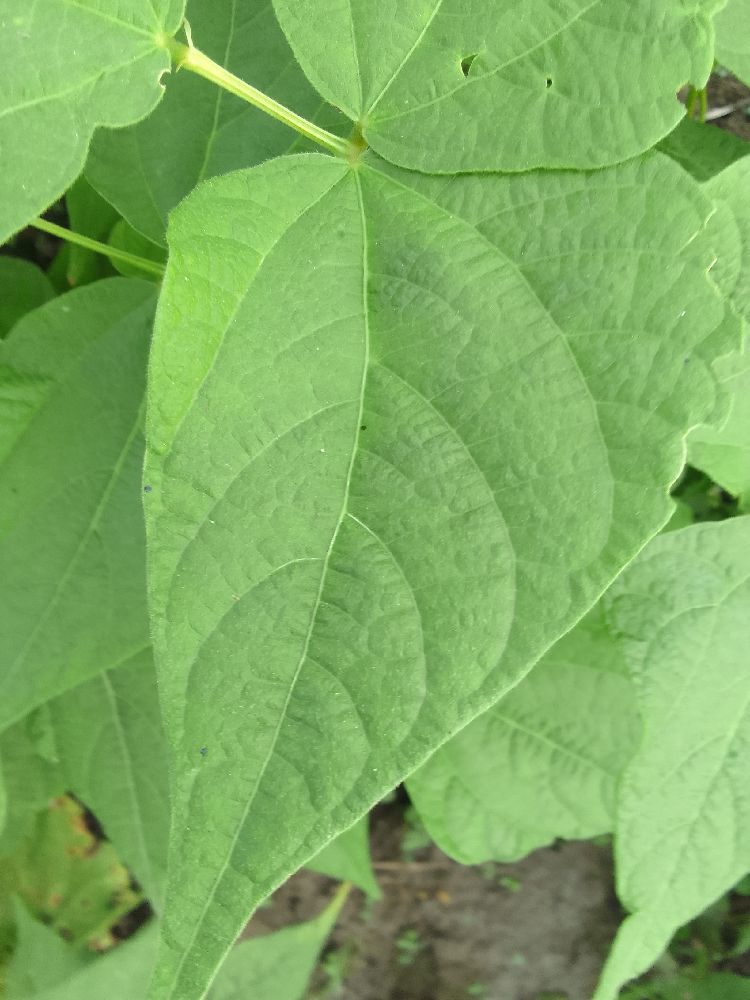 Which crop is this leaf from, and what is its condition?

common bean, healthy
